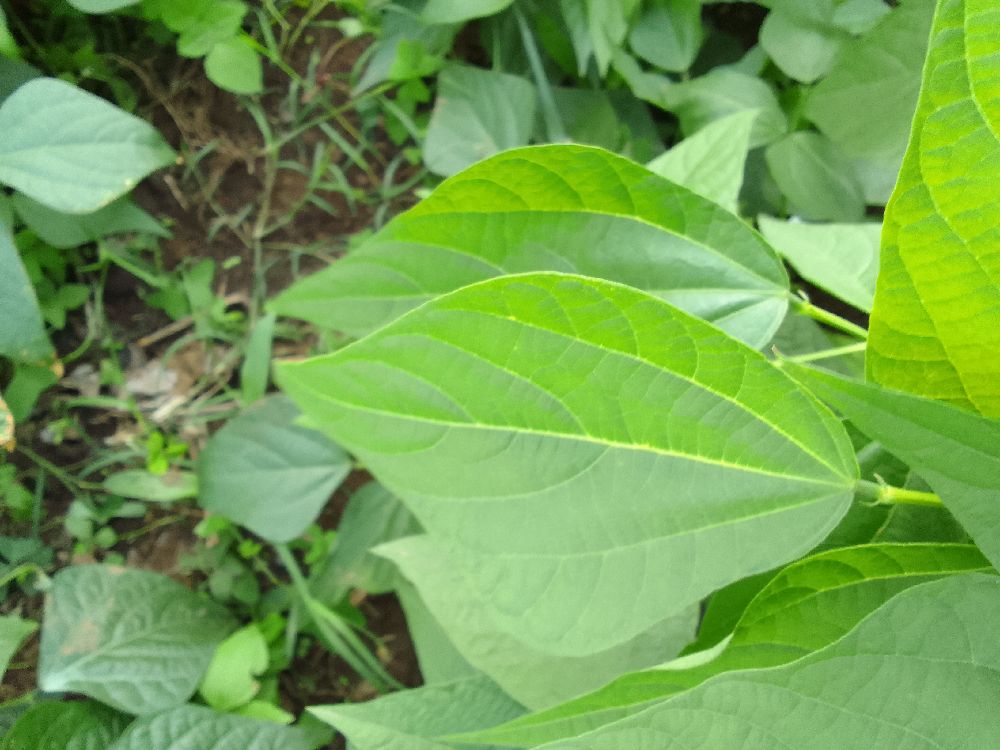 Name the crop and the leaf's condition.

common bean, healthy
